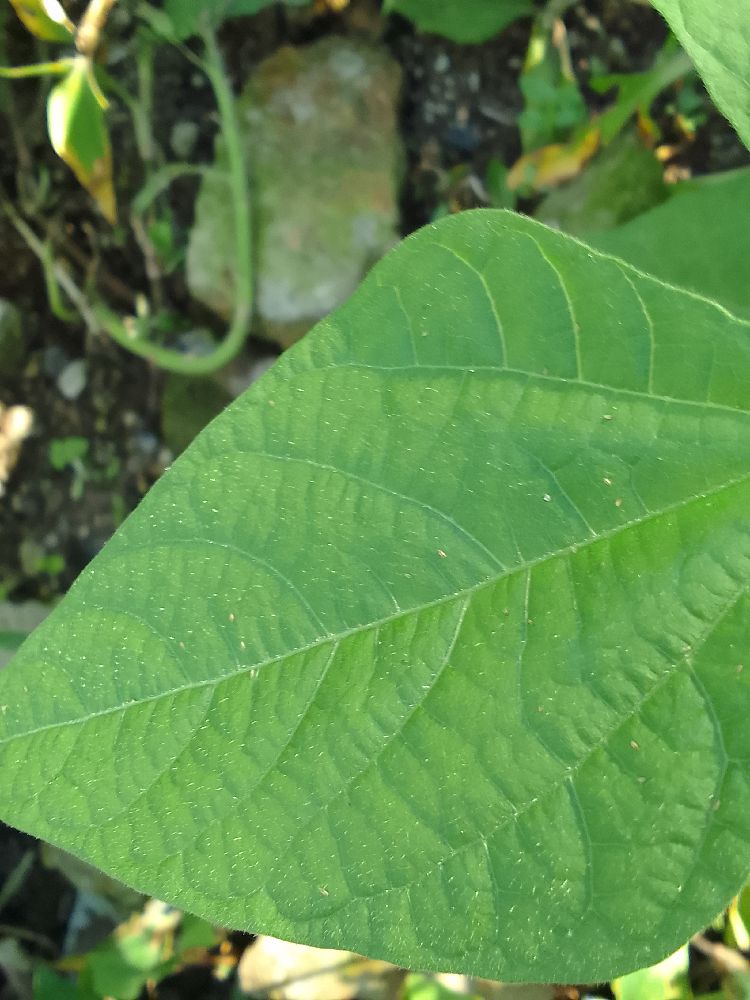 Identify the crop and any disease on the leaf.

common bean, healthy
